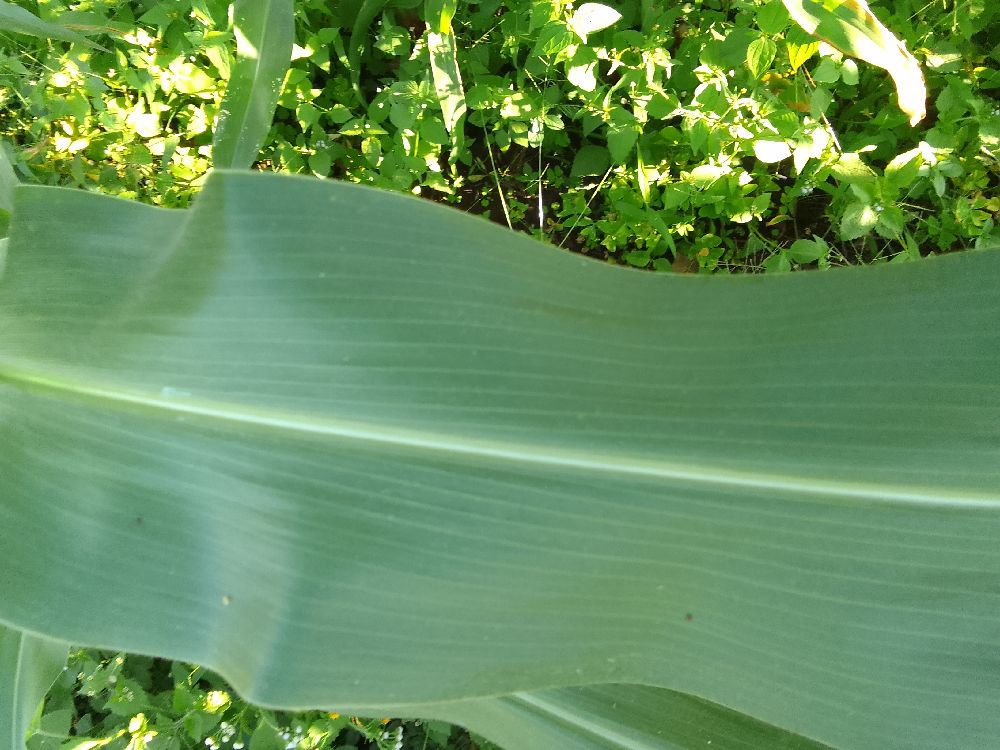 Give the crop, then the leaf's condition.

maize, healthy
